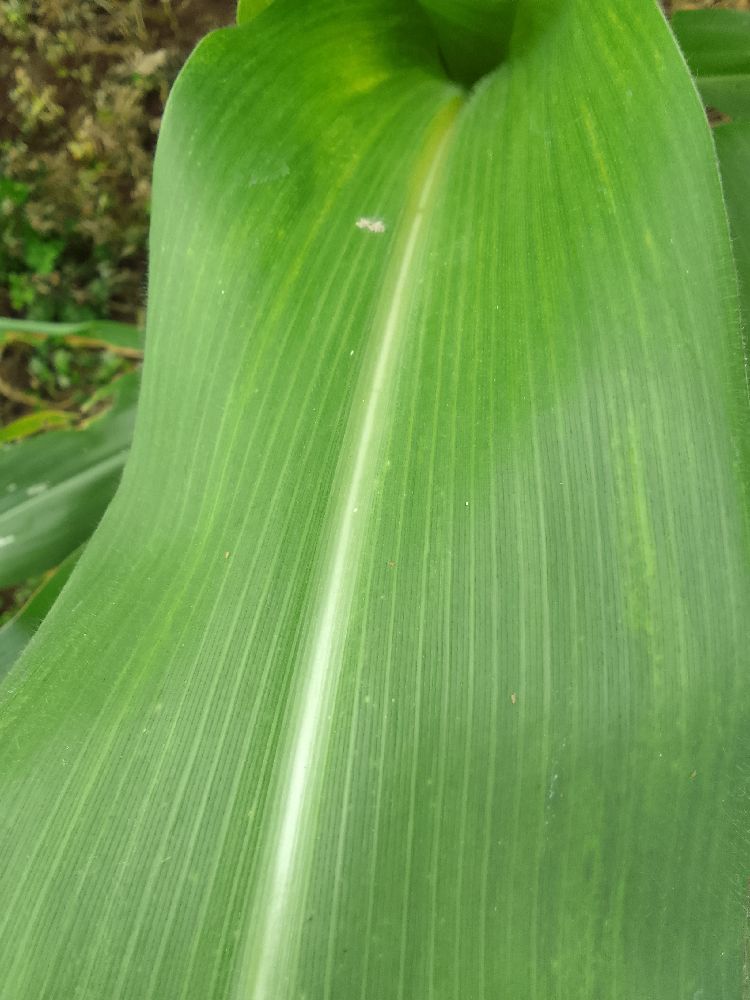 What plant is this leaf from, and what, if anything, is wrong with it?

maize, healthy
